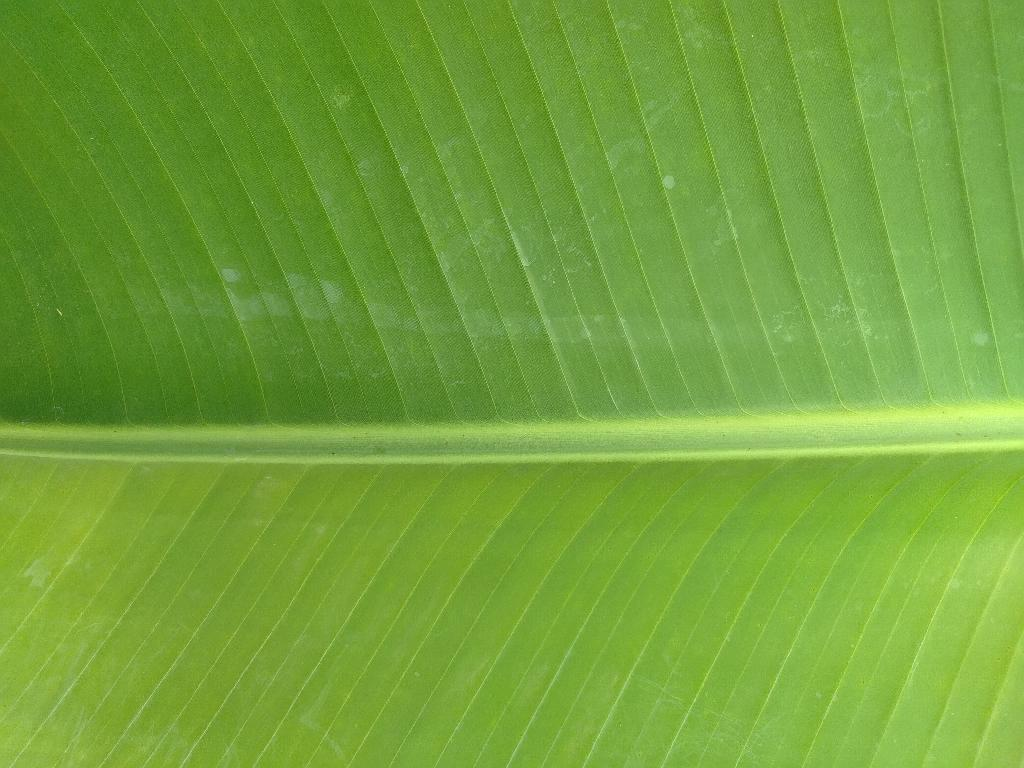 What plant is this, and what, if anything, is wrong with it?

banana, healthy
